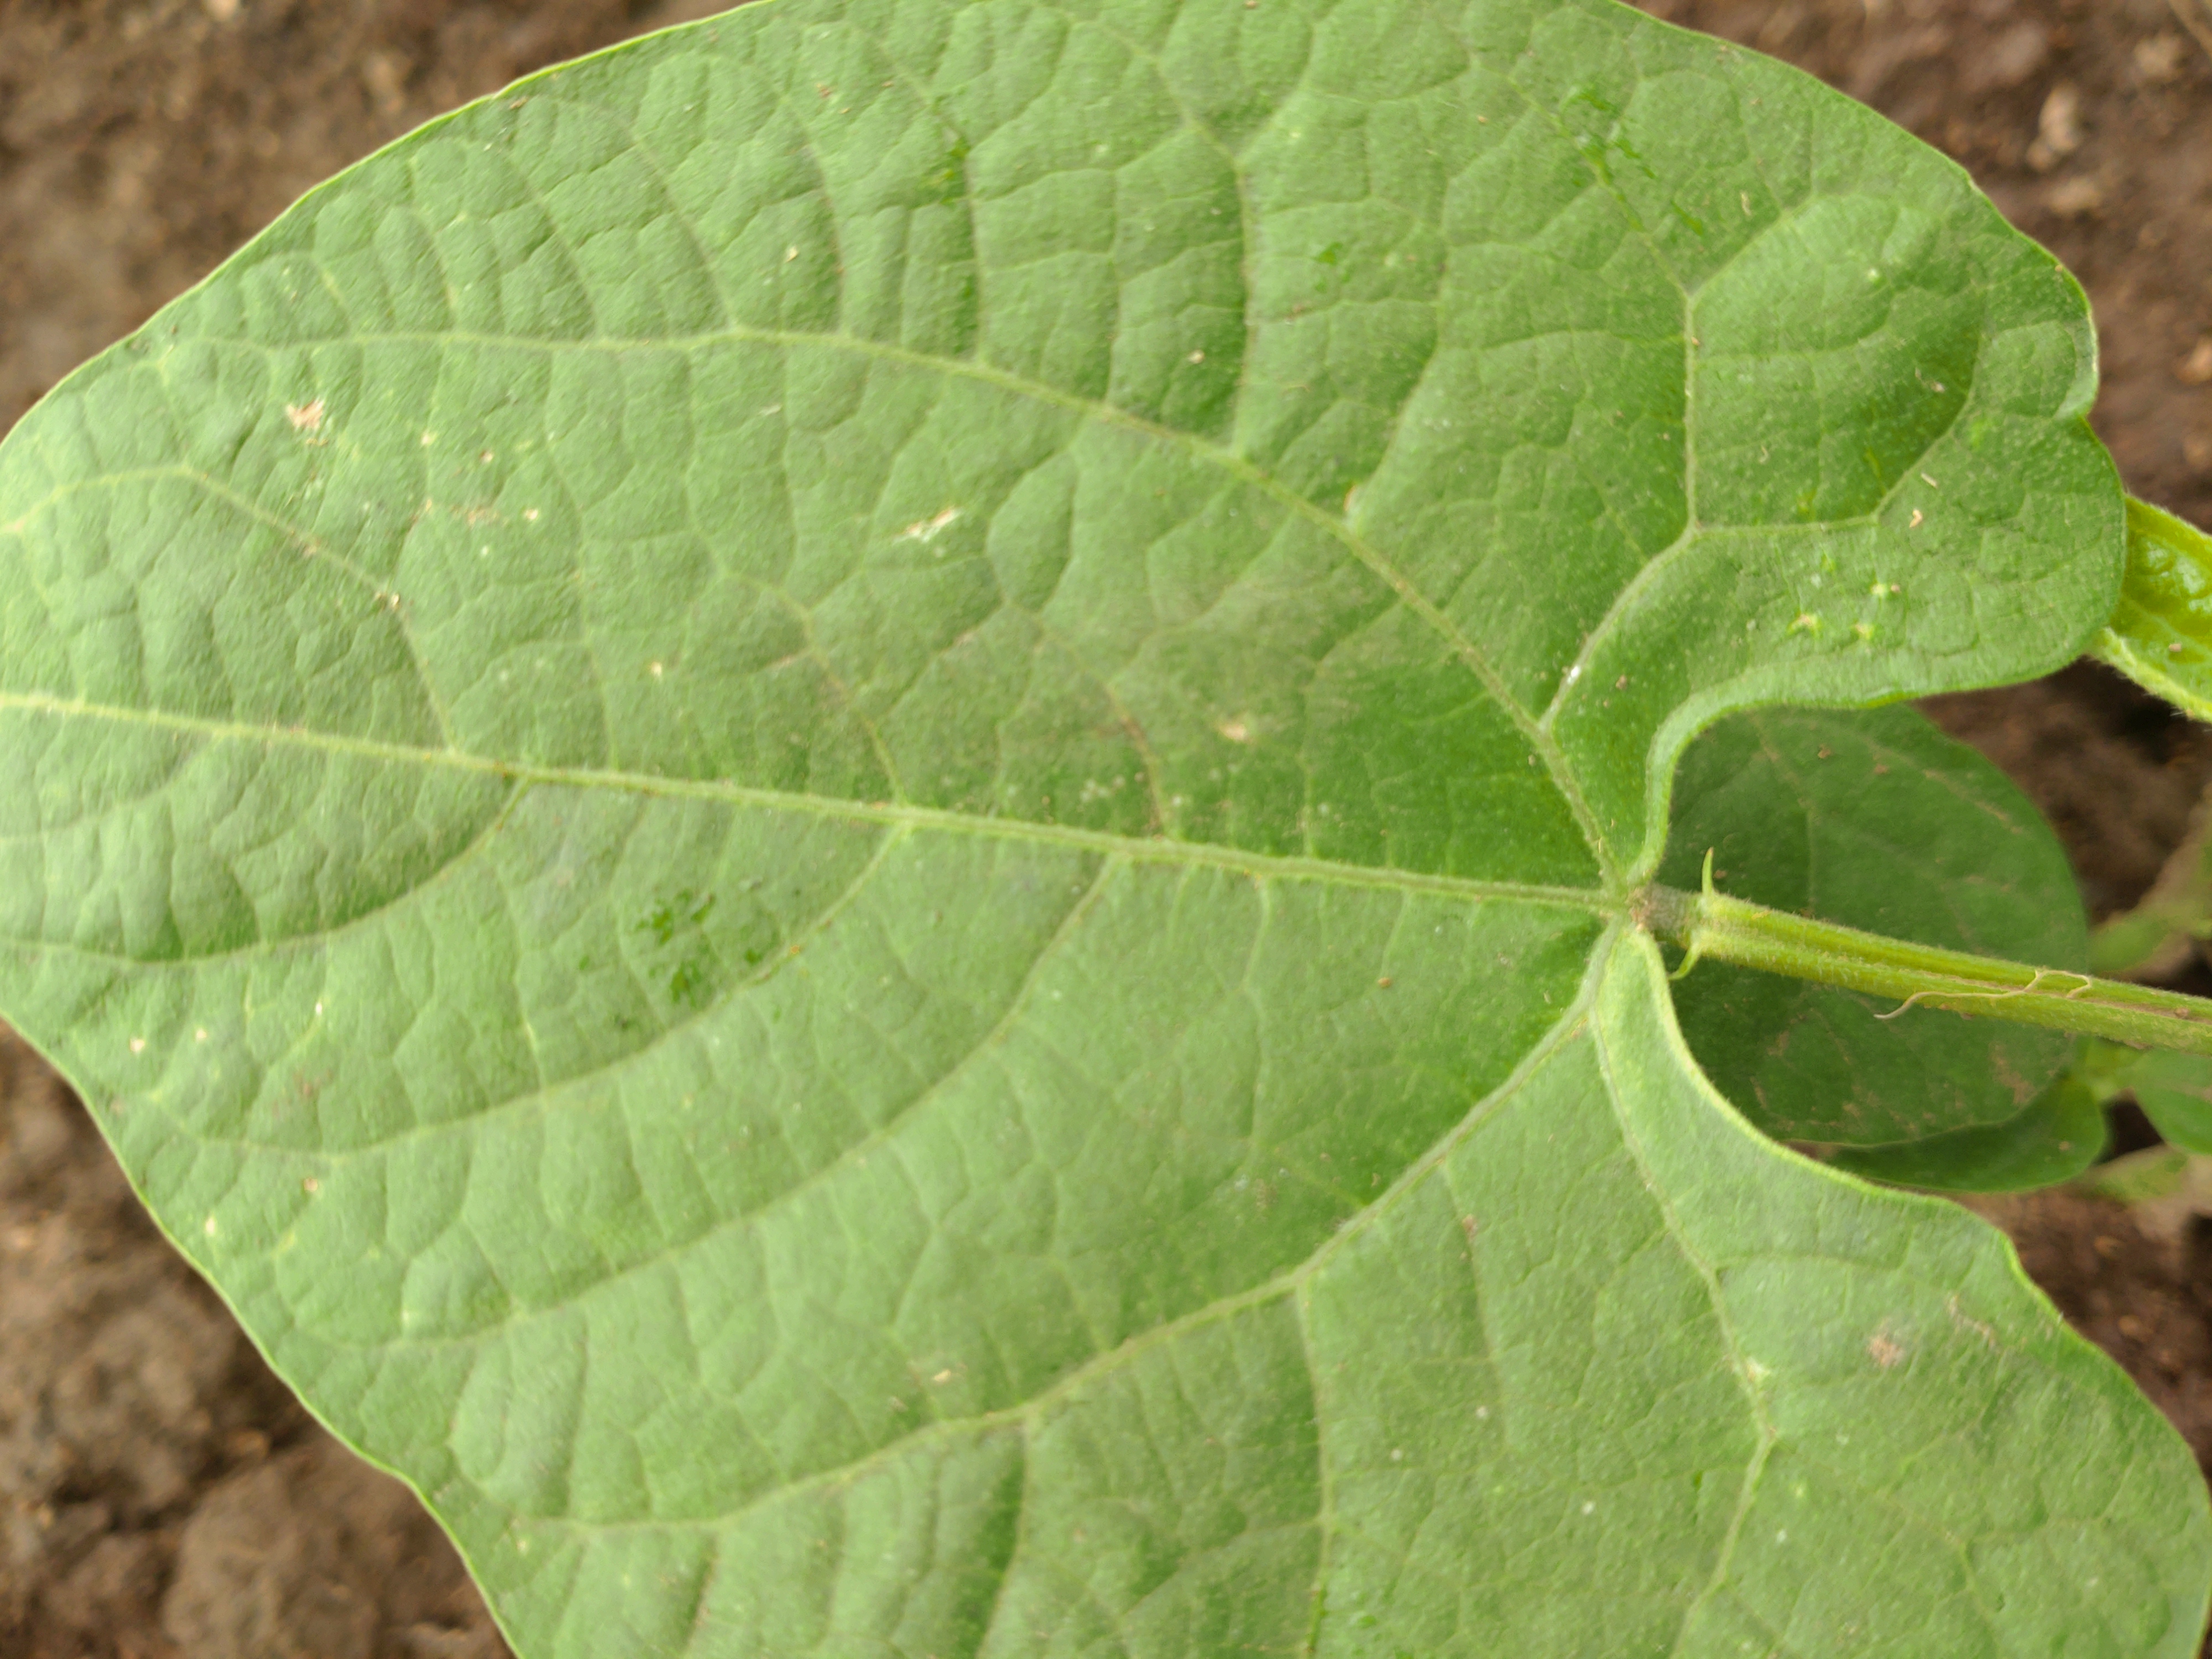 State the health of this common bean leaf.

healthy
